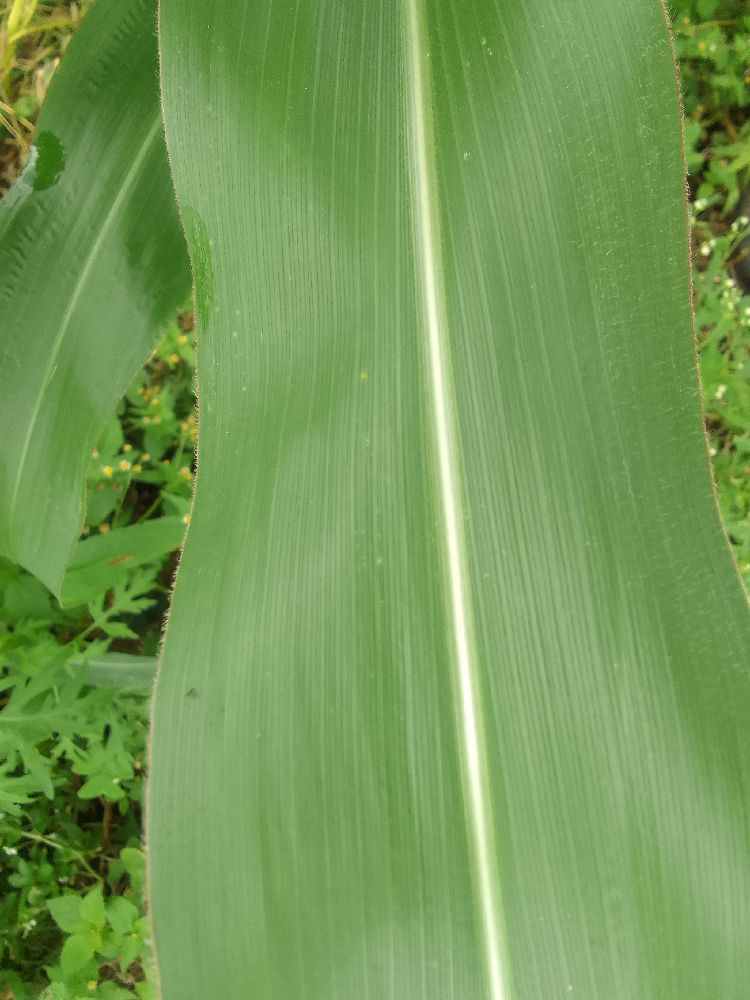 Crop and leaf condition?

maize, healthy
